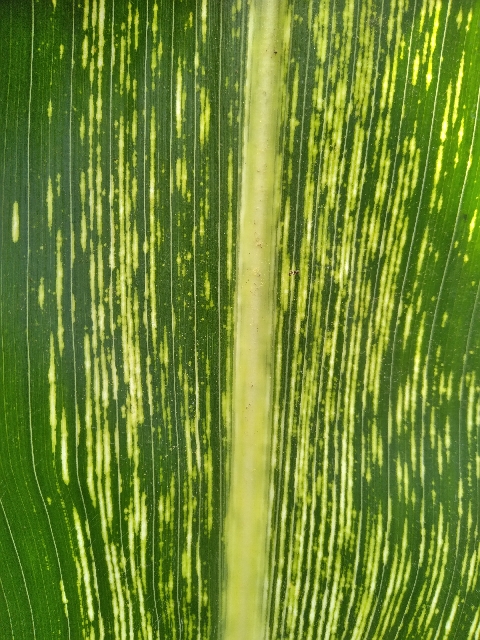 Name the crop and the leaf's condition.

maize, maize streak virus
